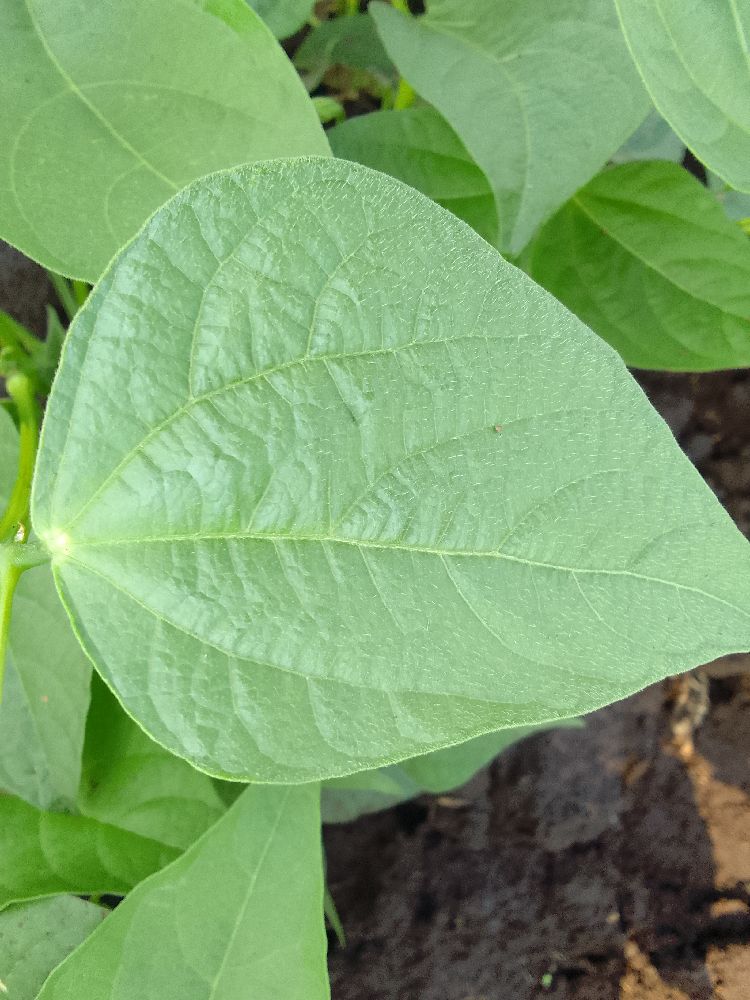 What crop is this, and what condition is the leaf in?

common bean, healthy
